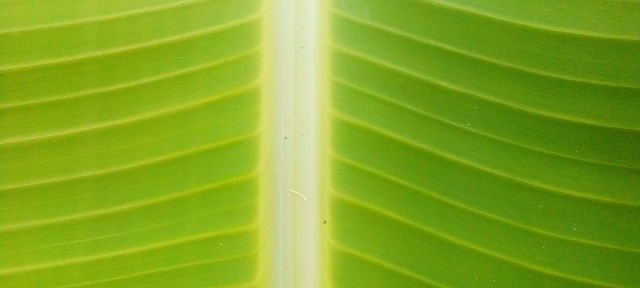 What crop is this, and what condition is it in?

banana, healthy
